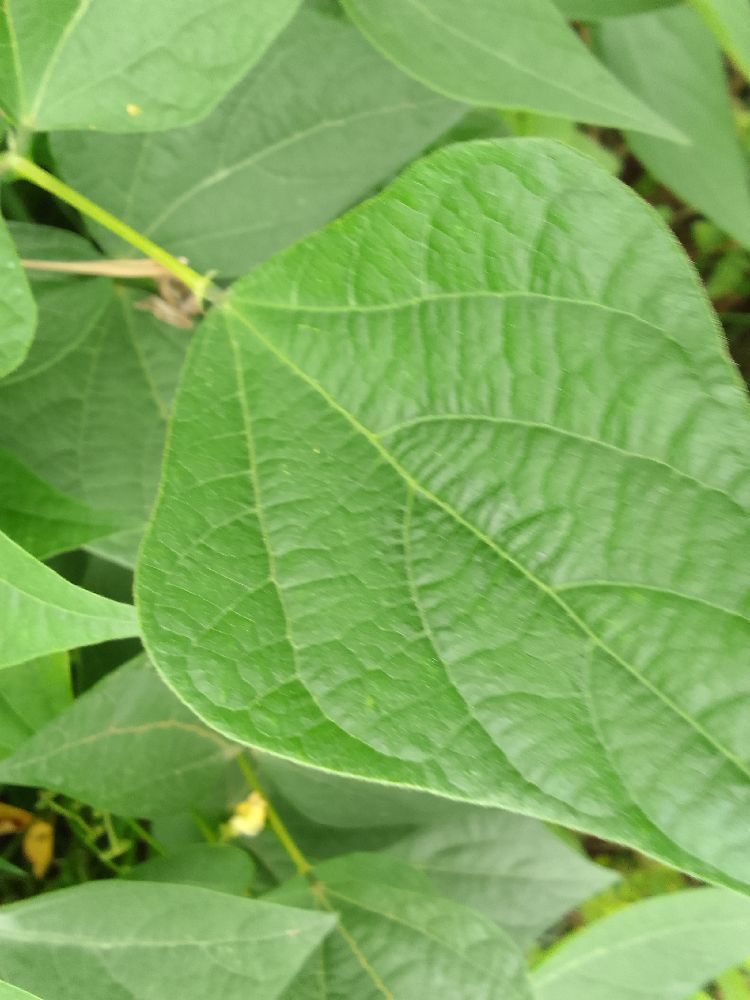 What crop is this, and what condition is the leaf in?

common bean, healthy
